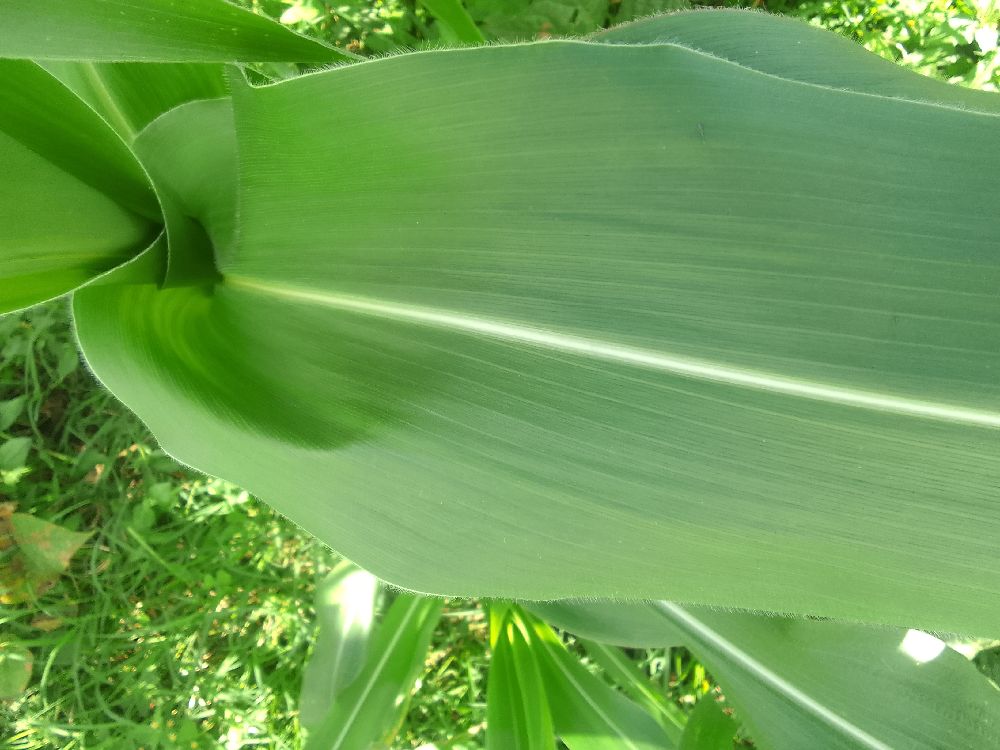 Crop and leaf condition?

maize, healthy
